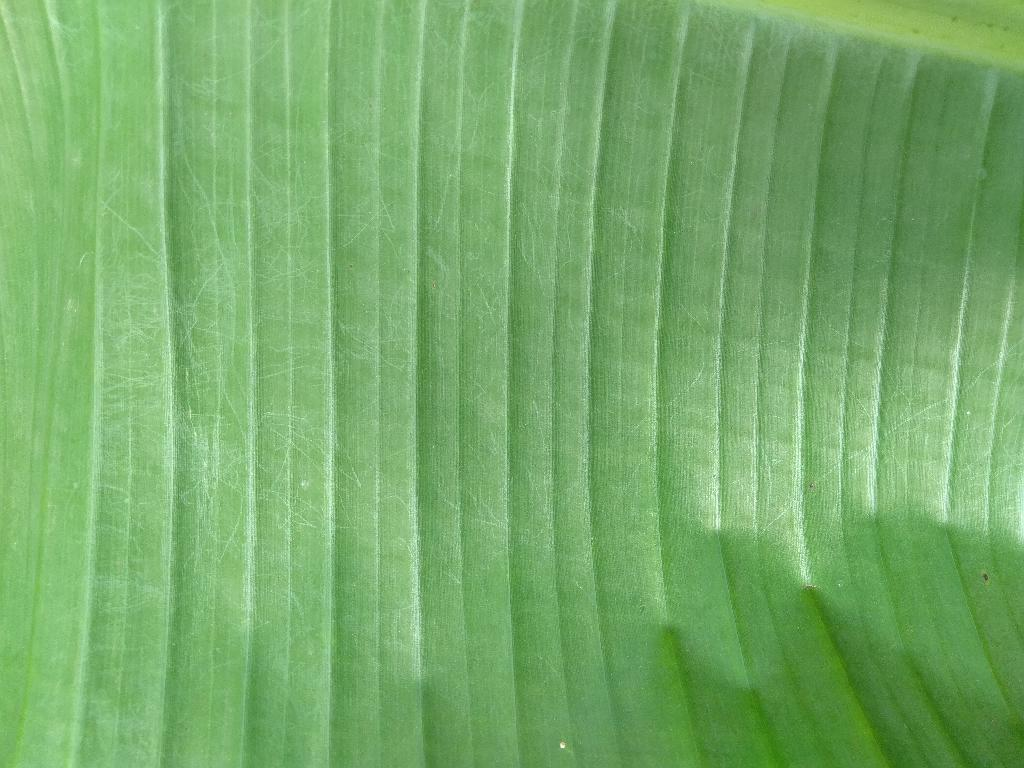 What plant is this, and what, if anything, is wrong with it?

banana, healthy
